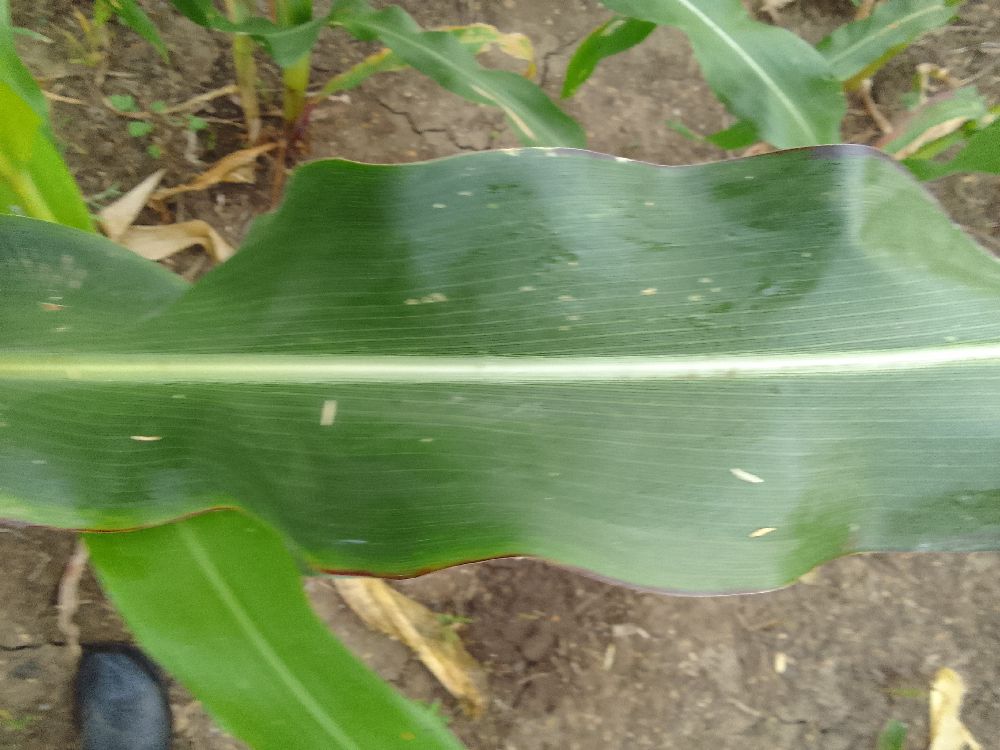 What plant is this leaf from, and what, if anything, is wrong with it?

maize, healthy
